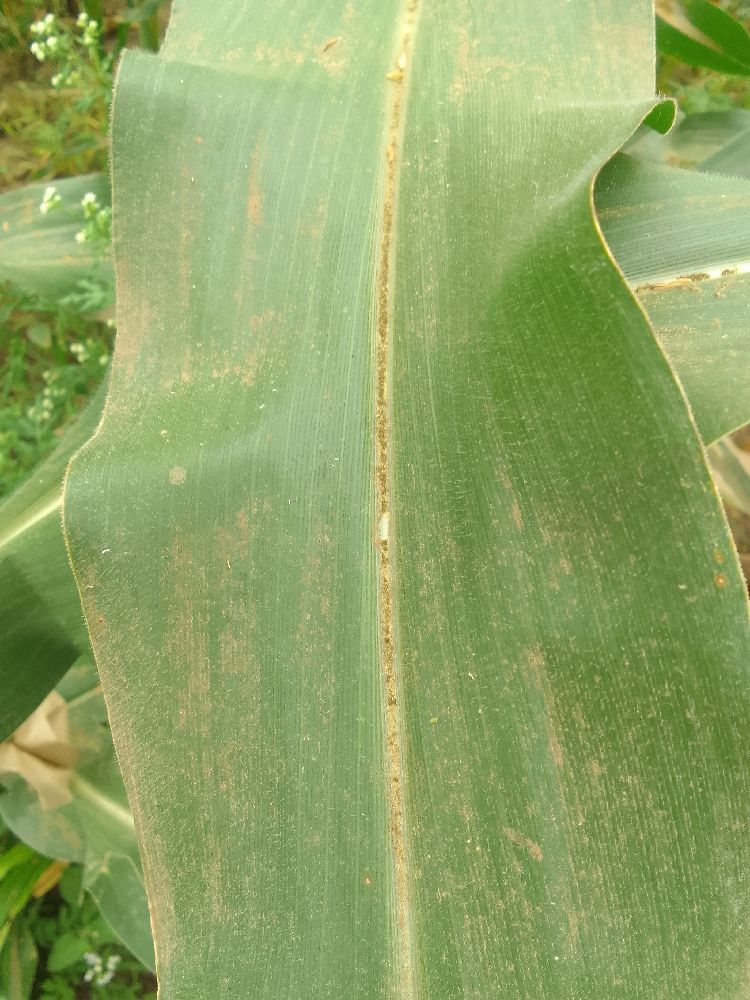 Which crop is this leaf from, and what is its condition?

maize, healthy
